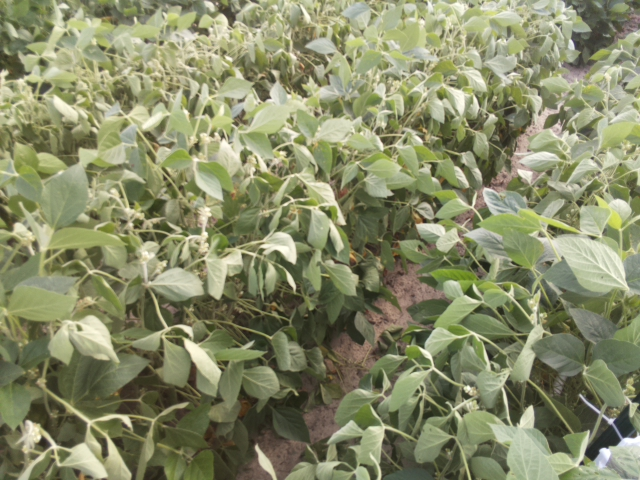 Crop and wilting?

soybean, moderate turgor loss in upper canopy
